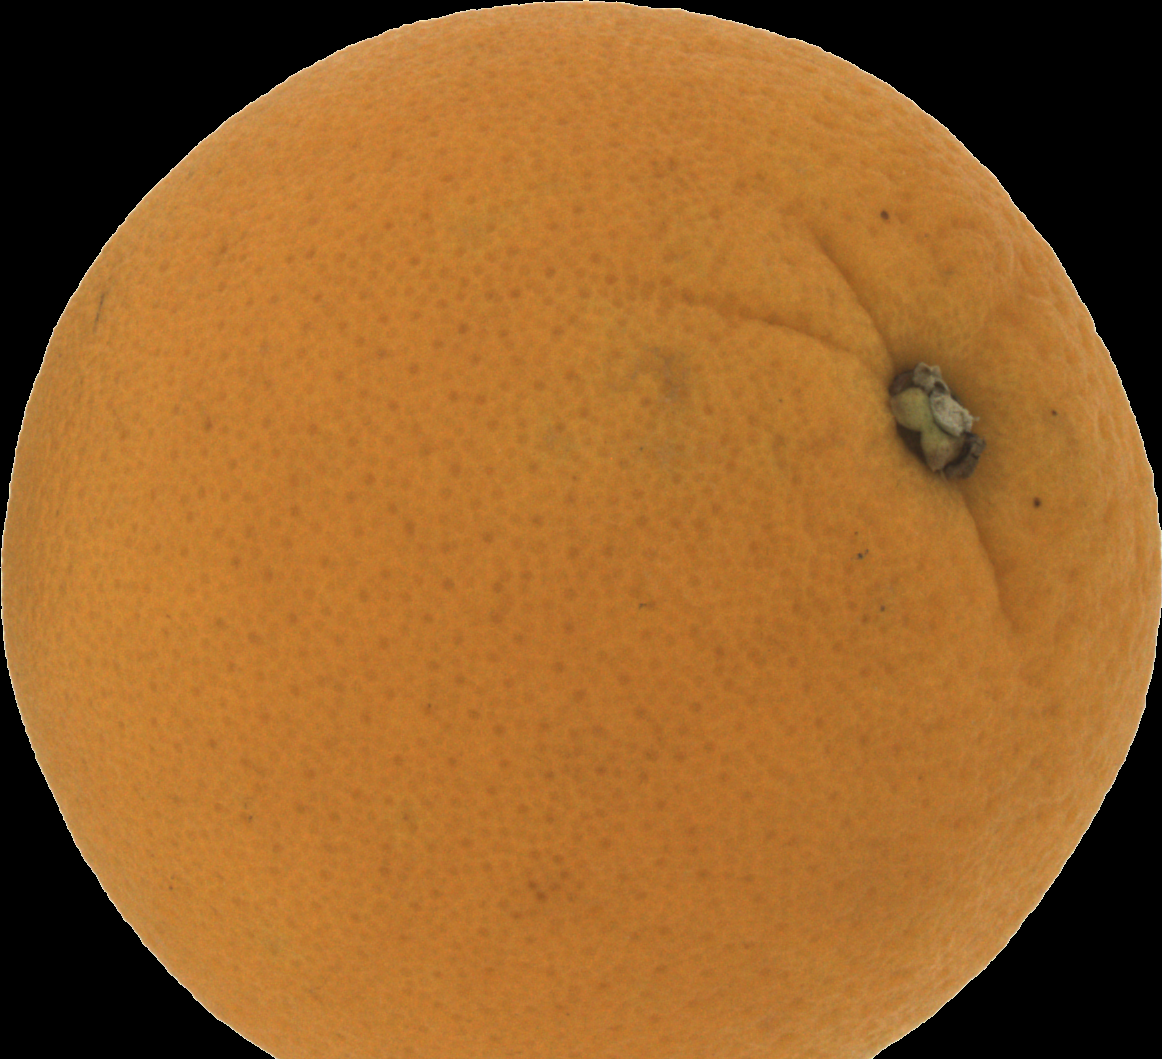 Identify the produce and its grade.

orange, good
